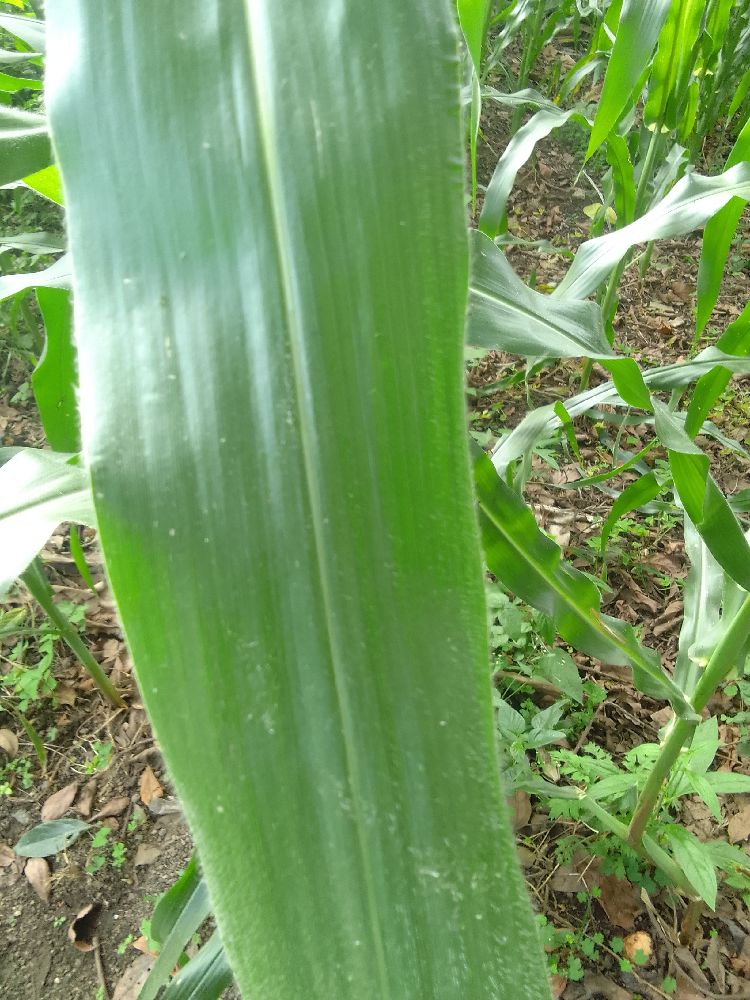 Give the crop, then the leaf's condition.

maize, healthy
